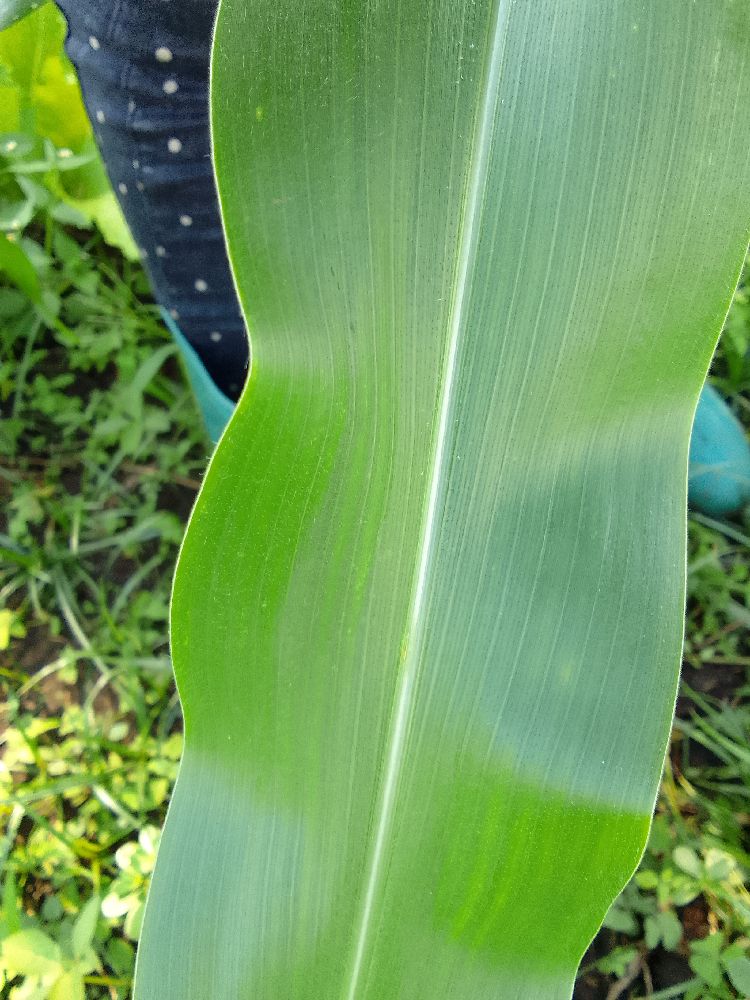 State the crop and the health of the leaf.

maize, healthy
